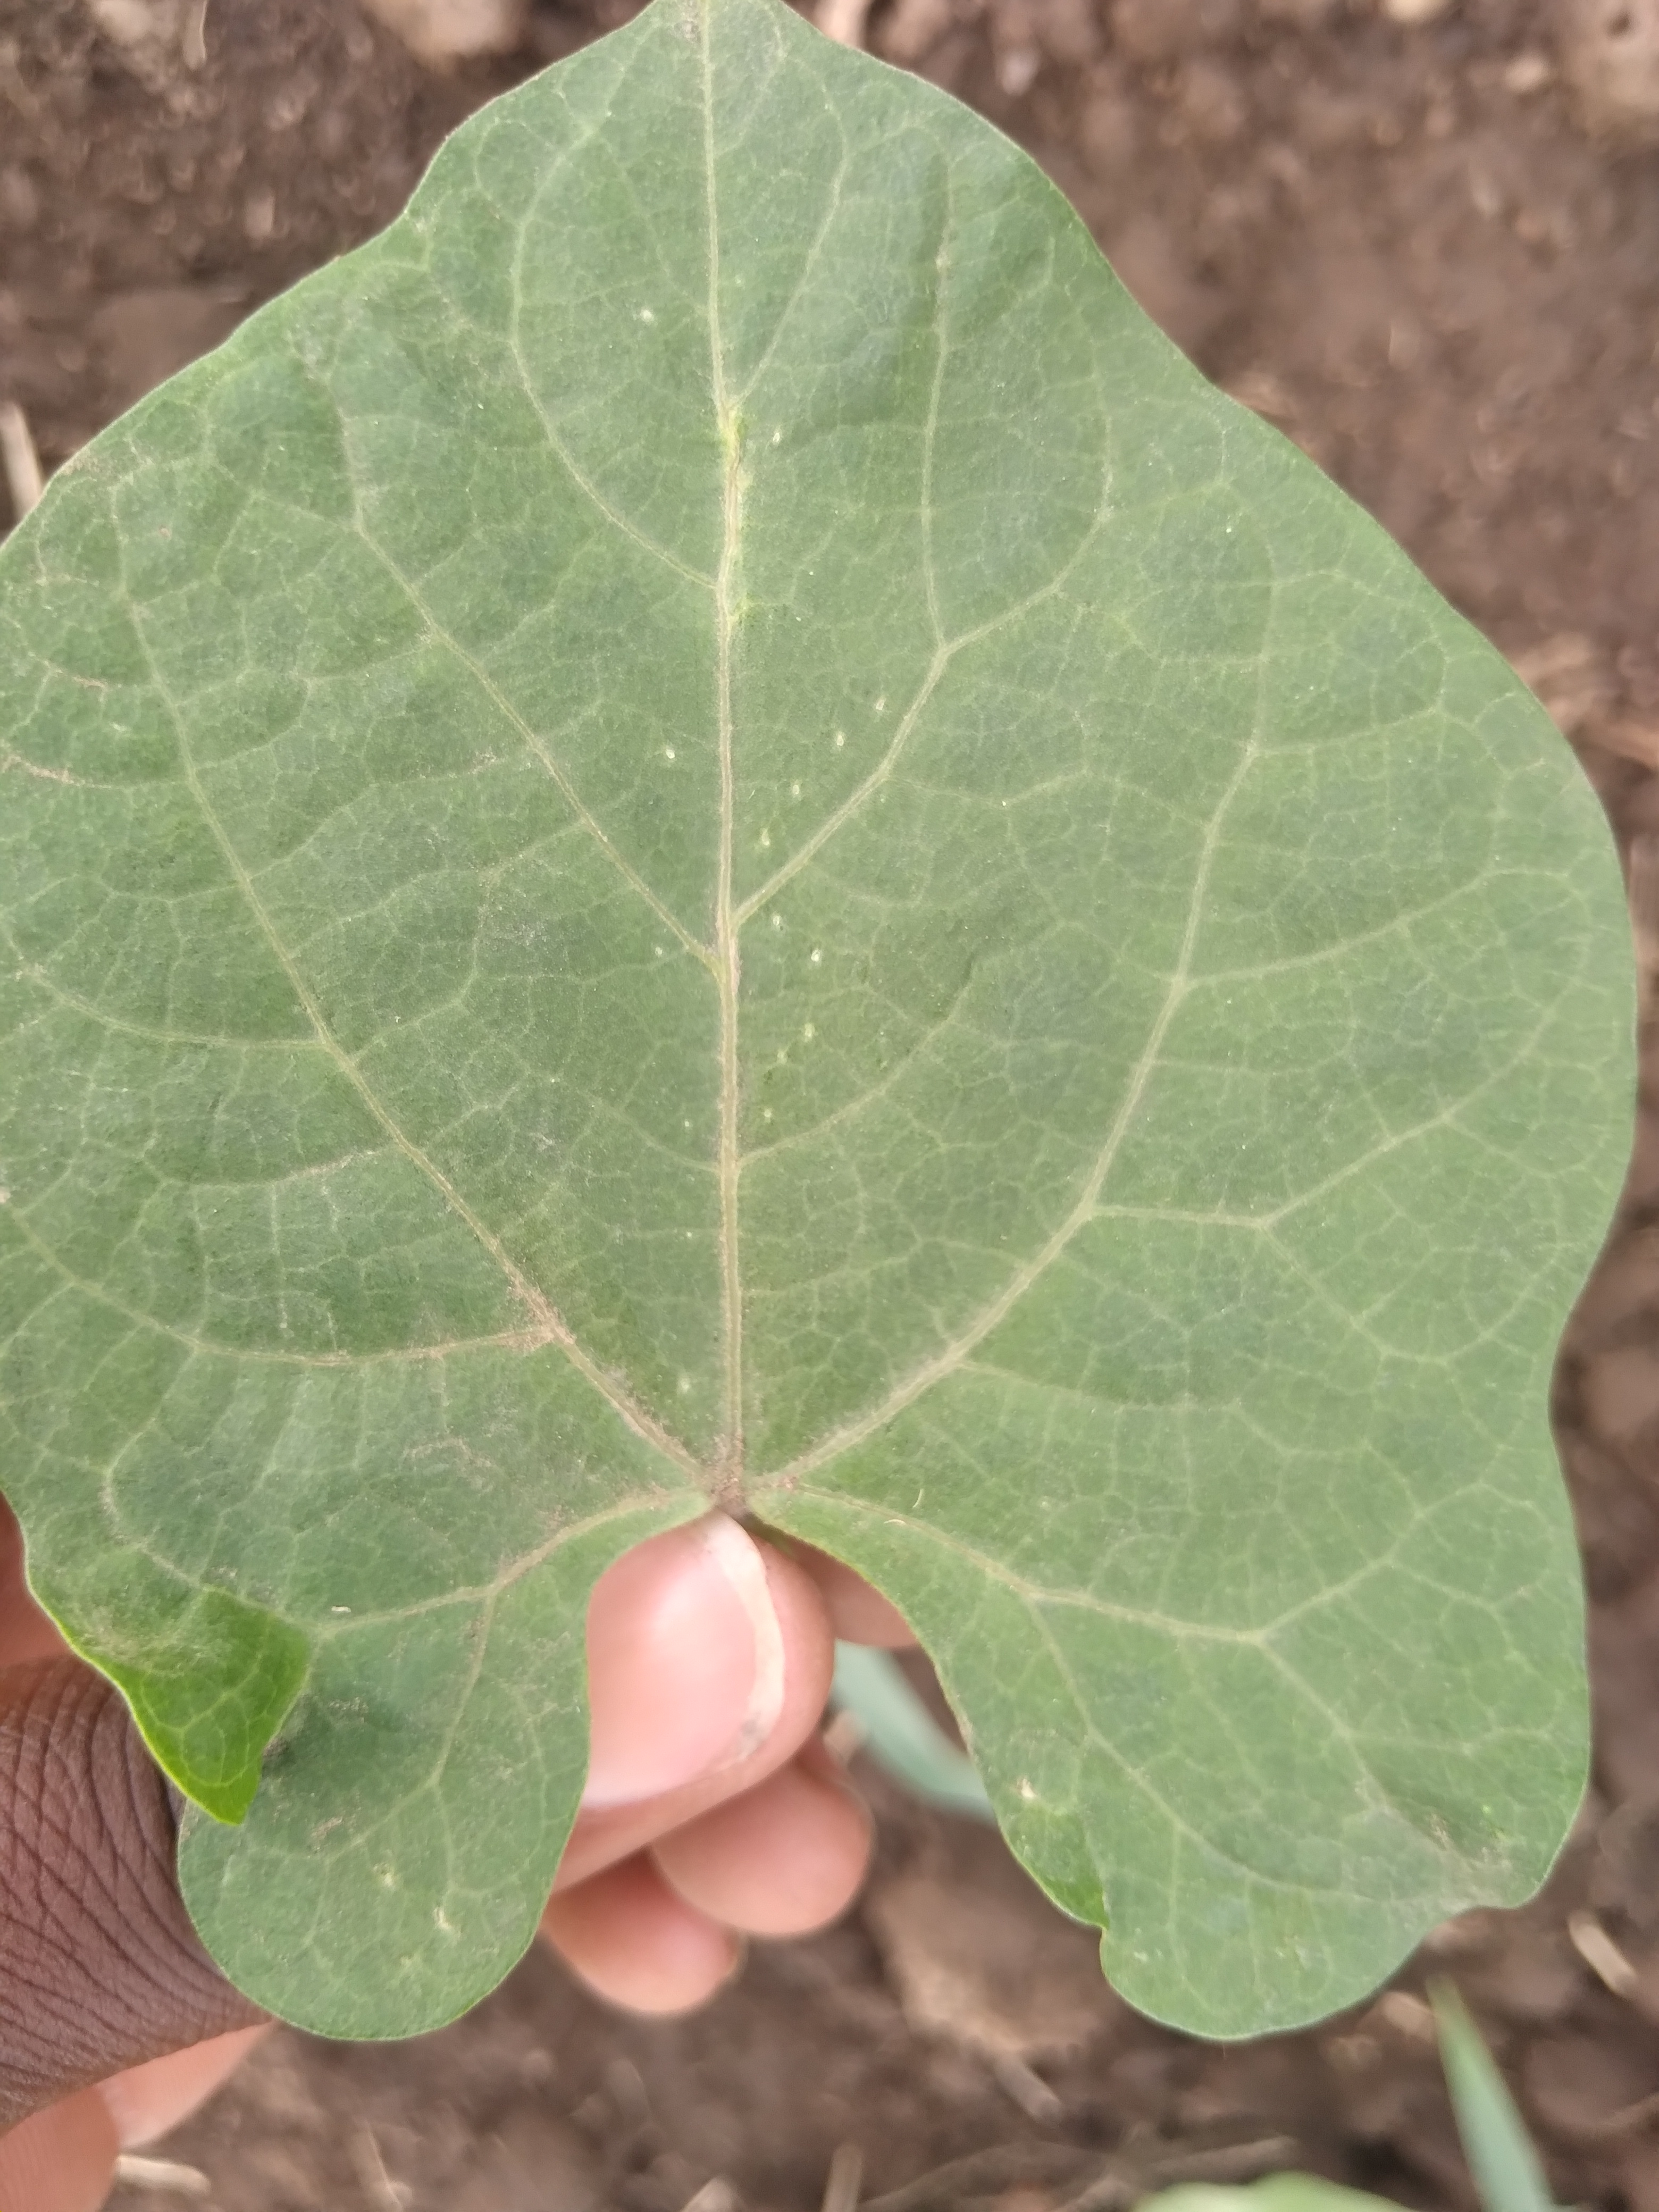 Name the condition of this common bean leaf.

healthy
